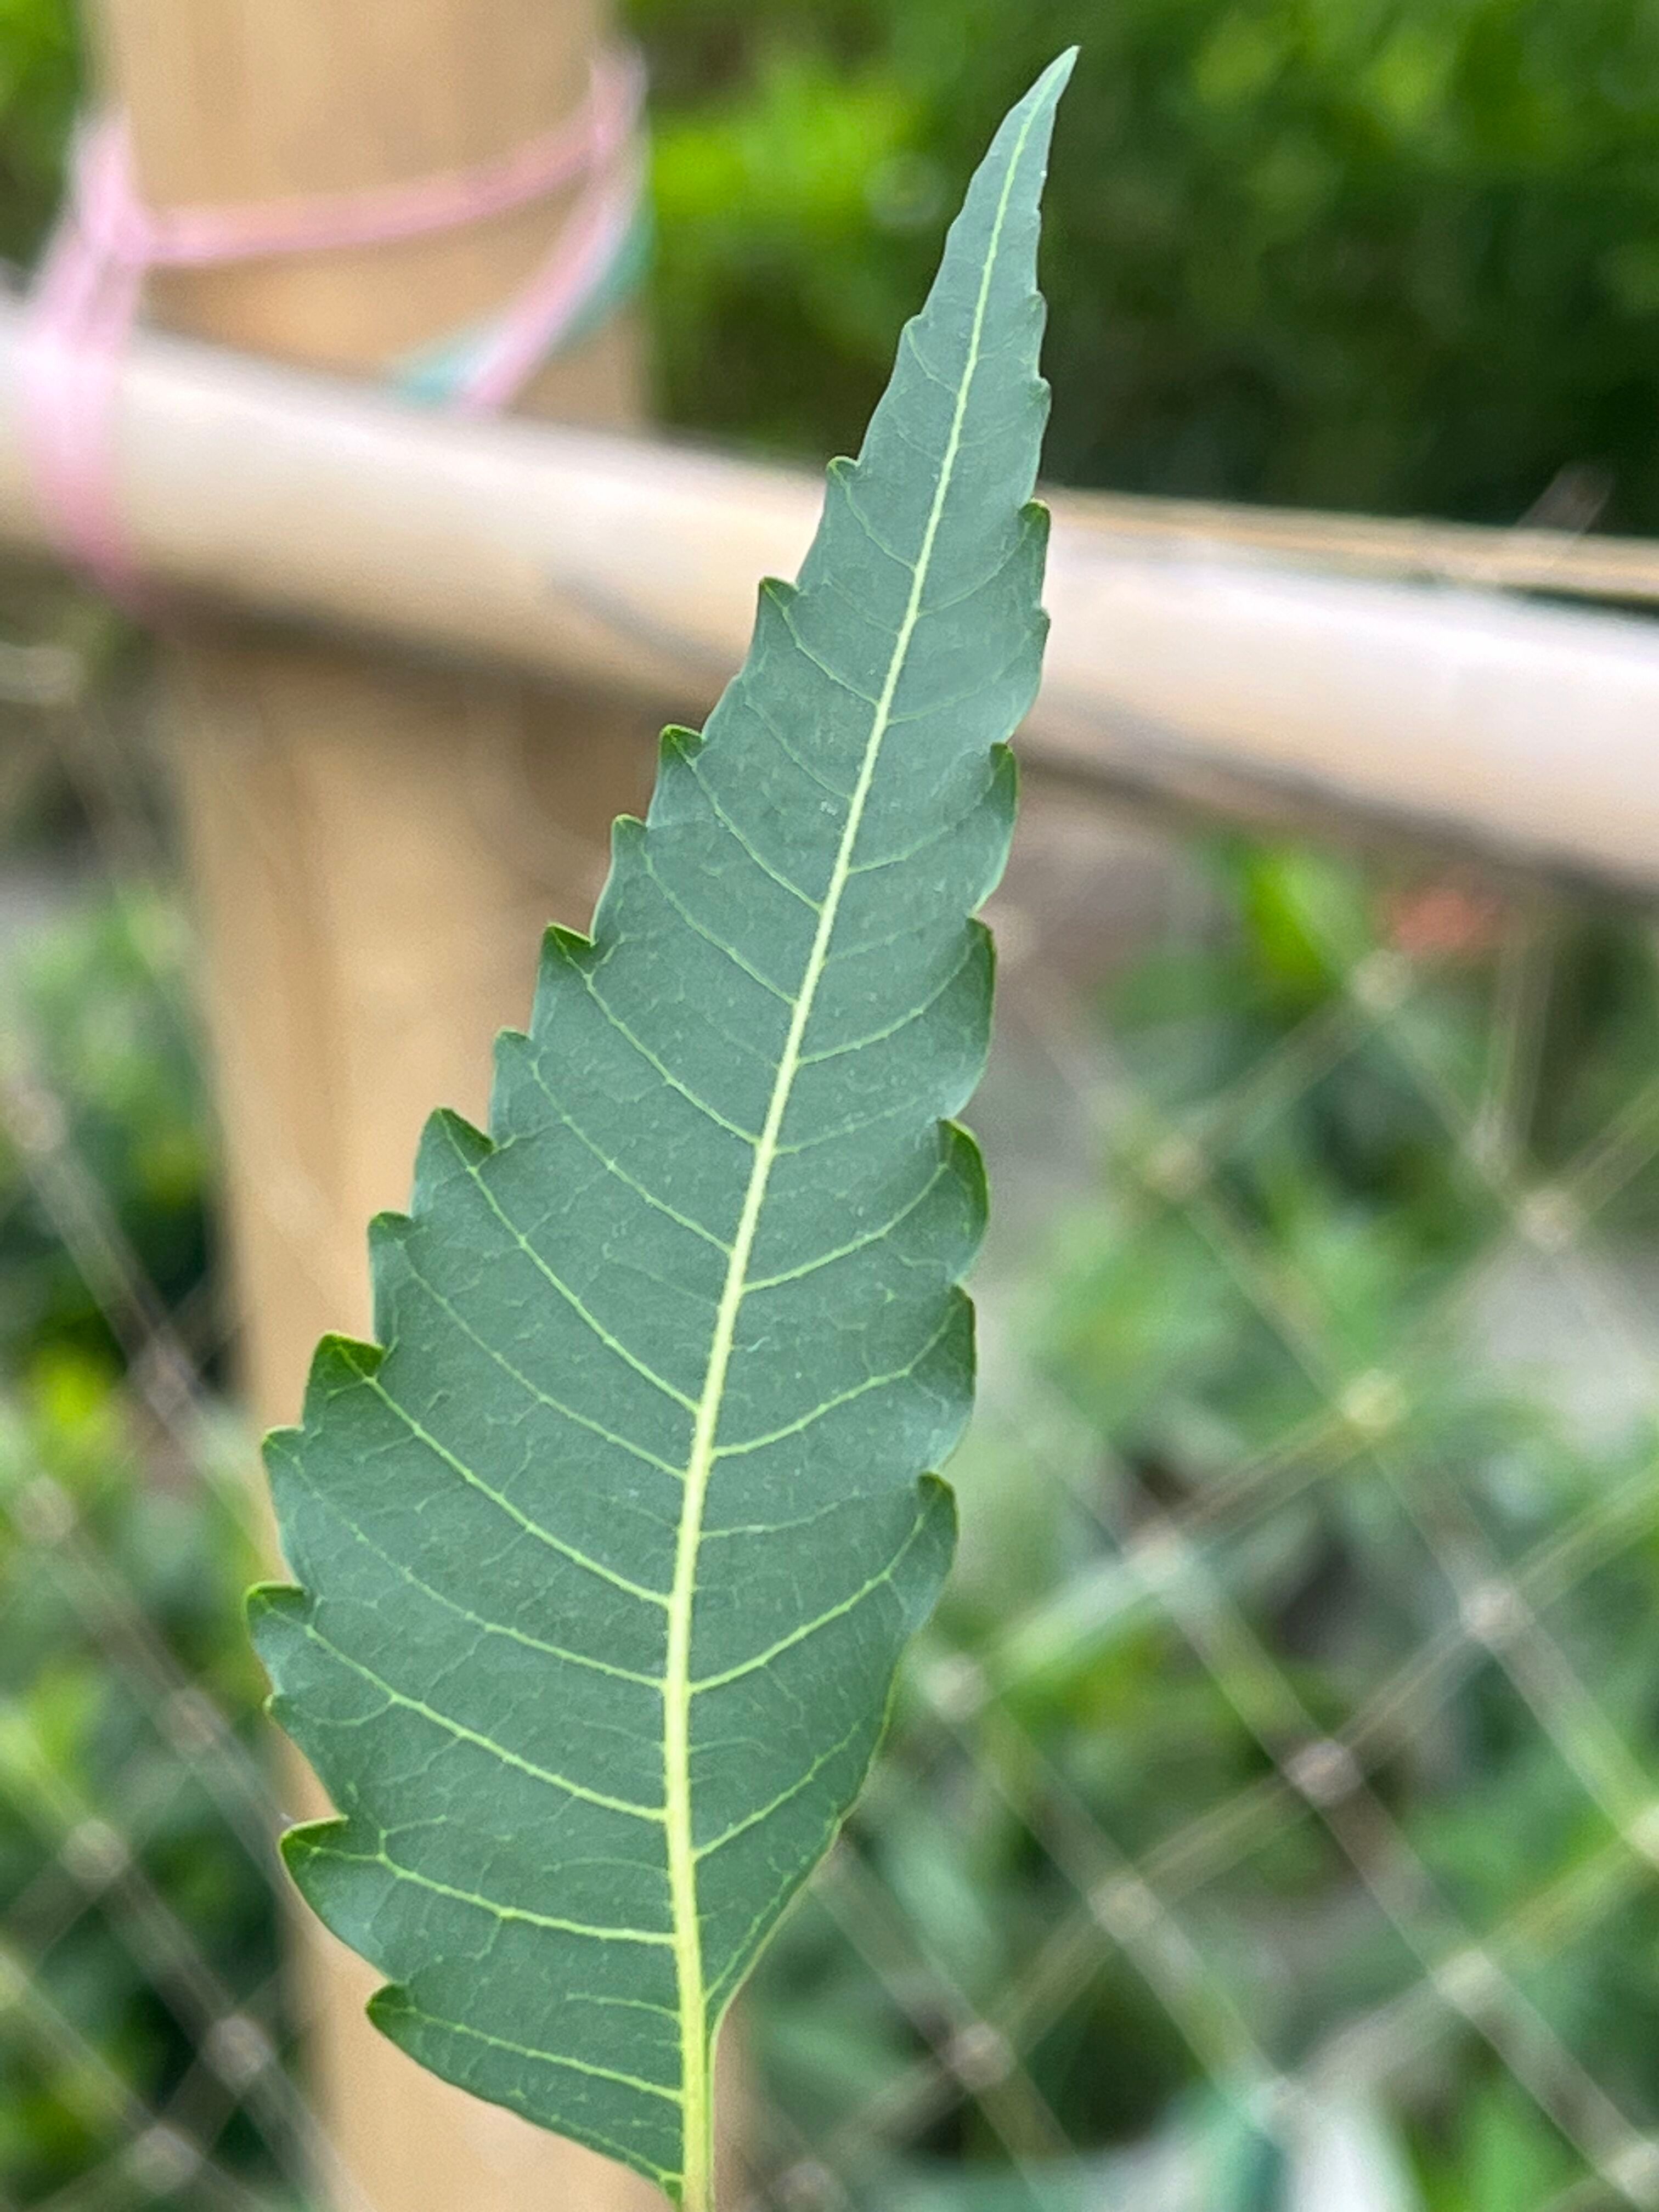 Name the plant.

neem
